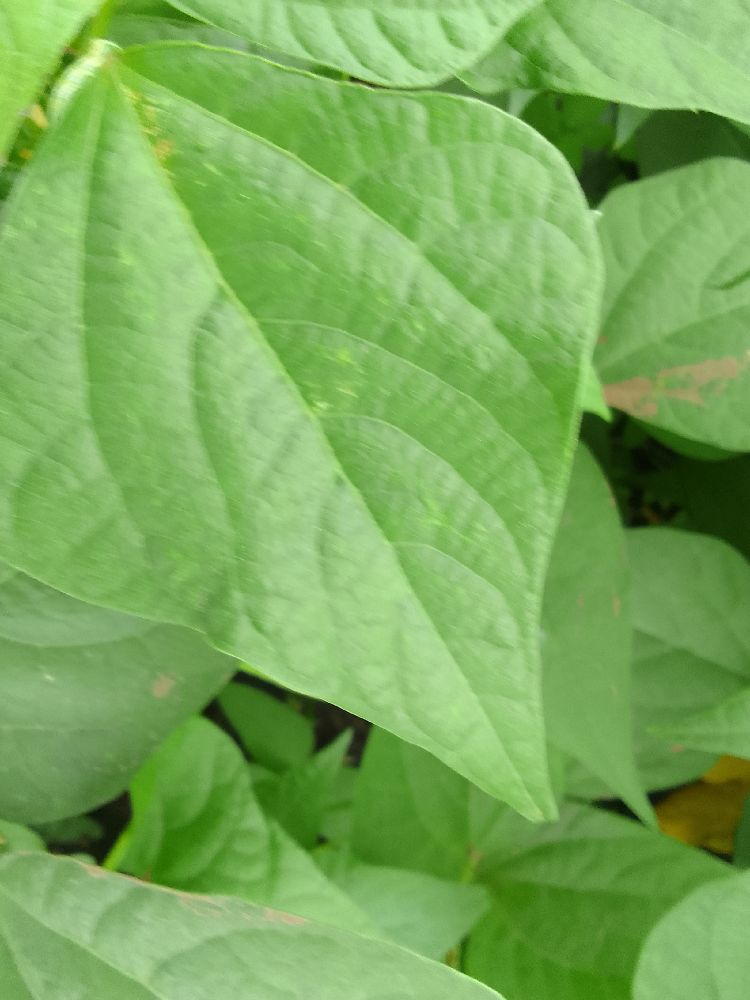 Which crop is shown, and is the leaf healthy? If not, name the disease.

common bean, healthy
